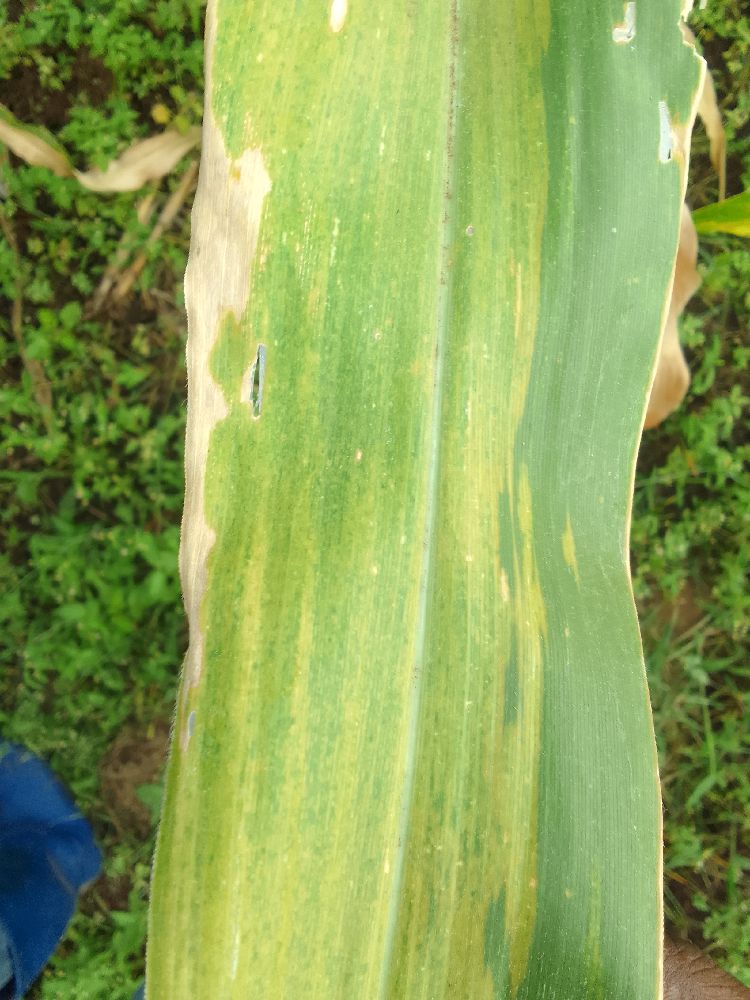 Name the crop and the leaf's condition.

maize, maize lethal necrosis
